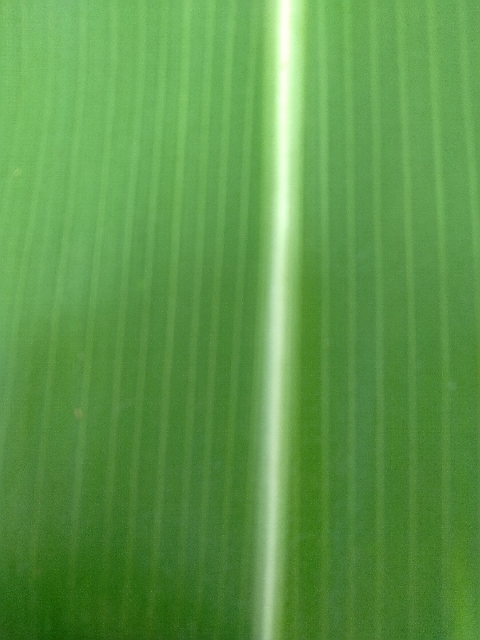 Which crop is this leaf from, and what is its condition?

maize, healthy
